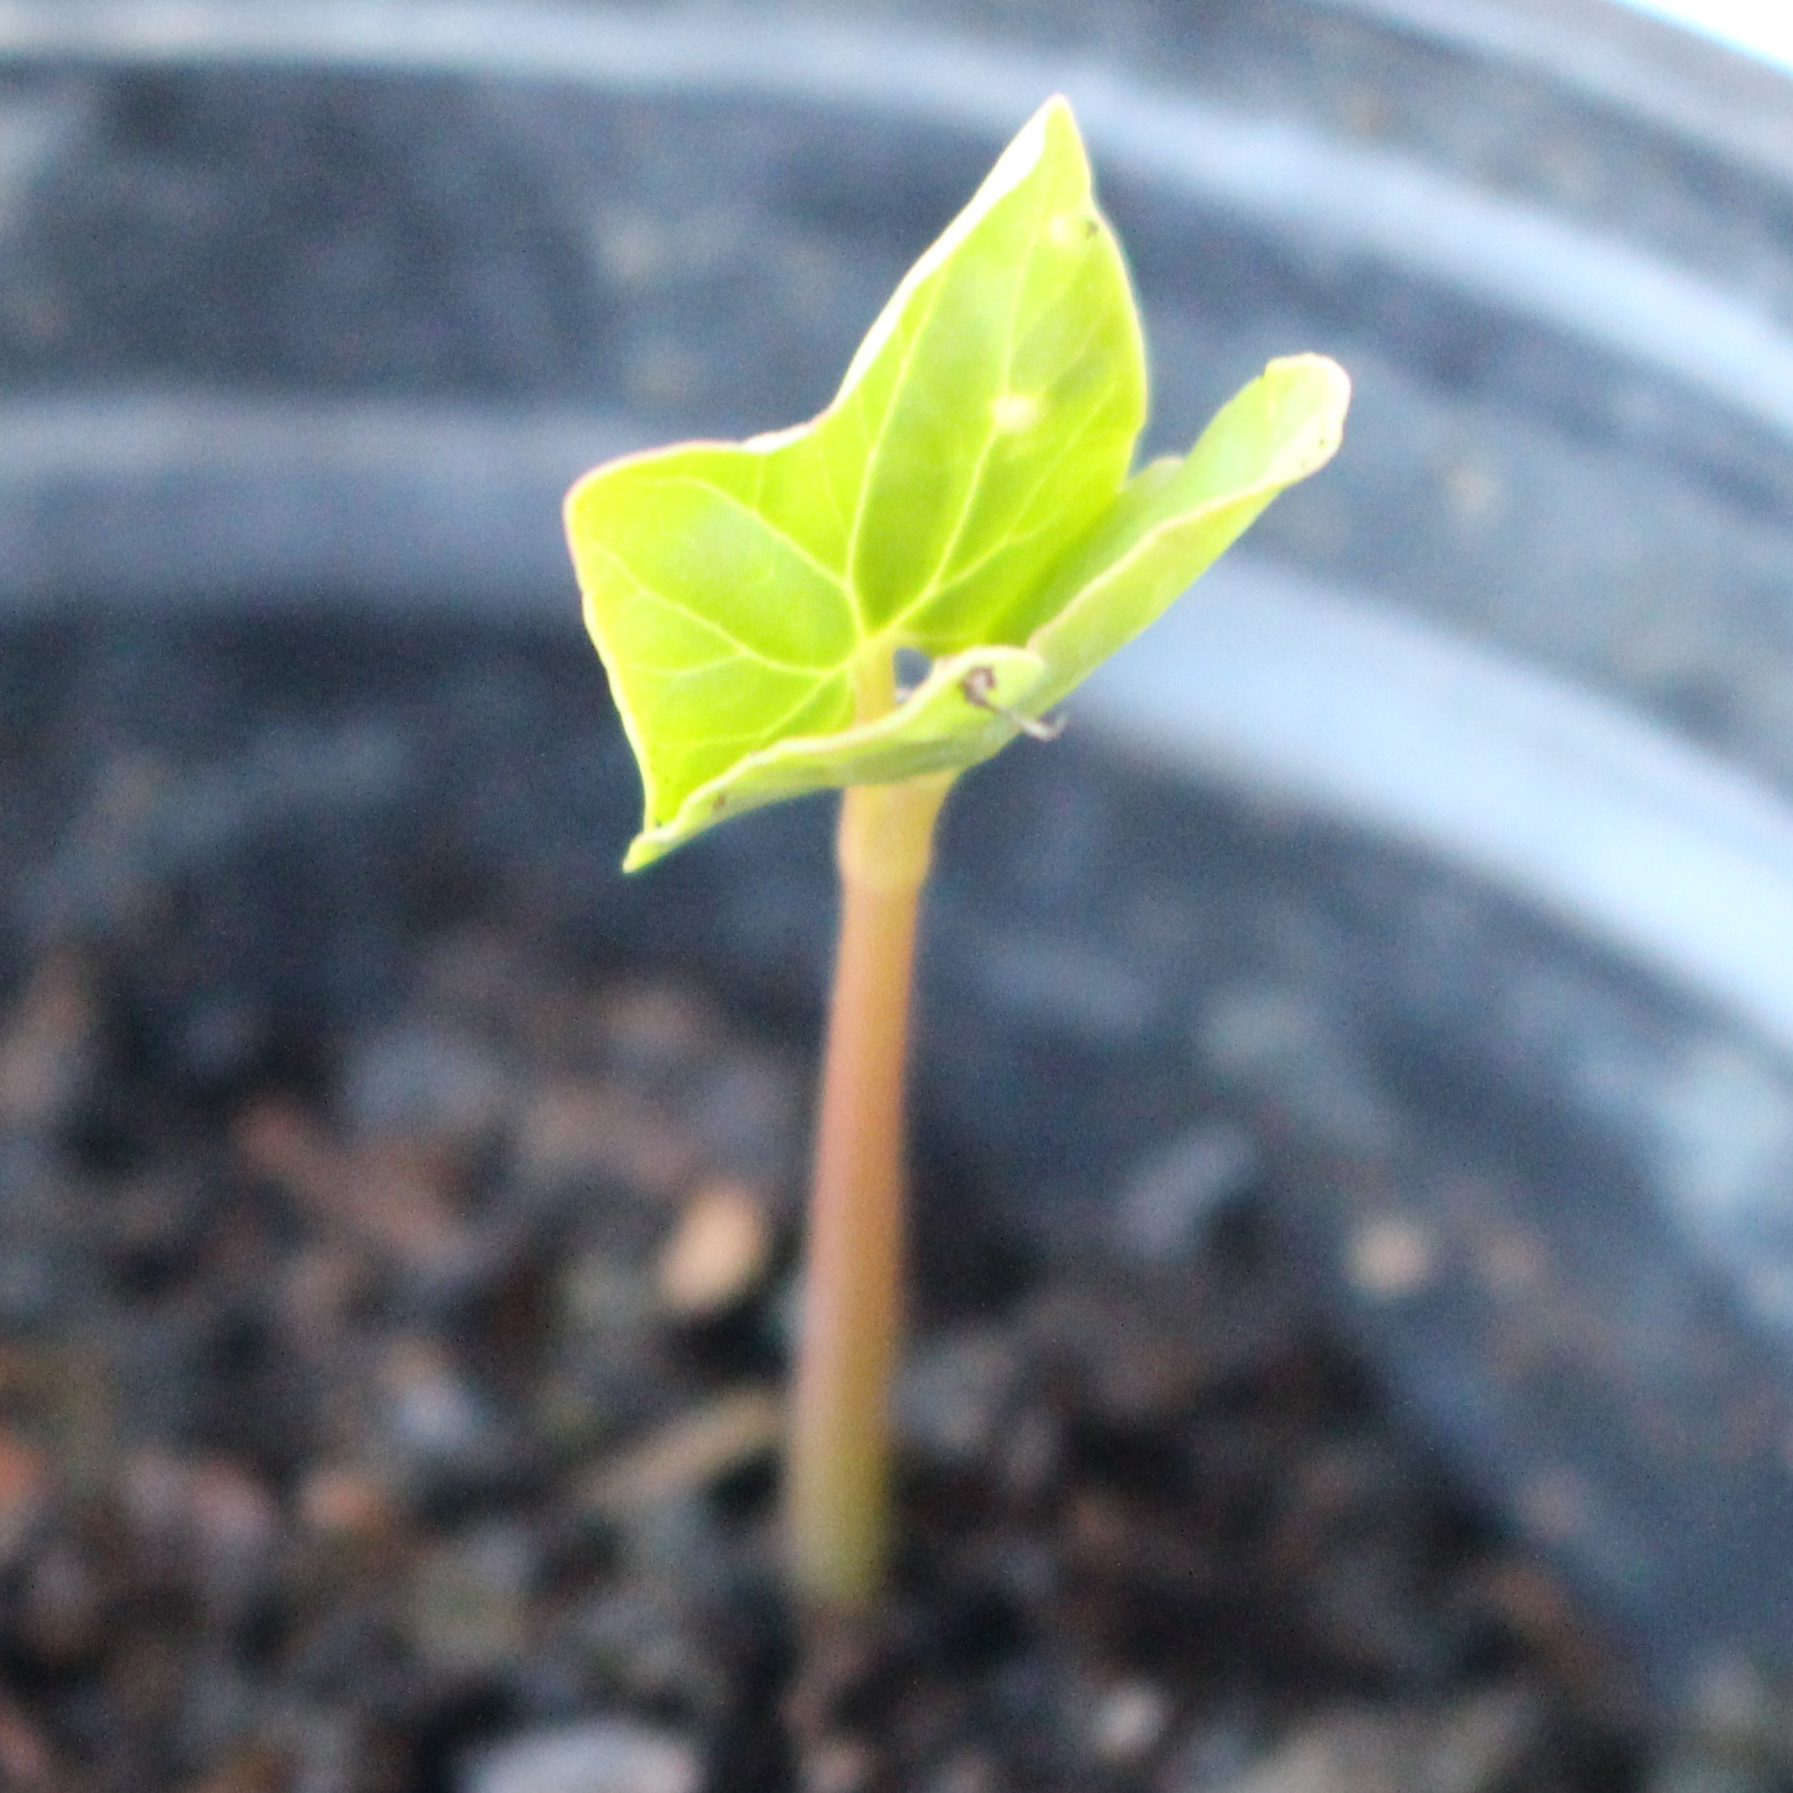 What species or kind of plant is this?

Convolvulus arvensis
